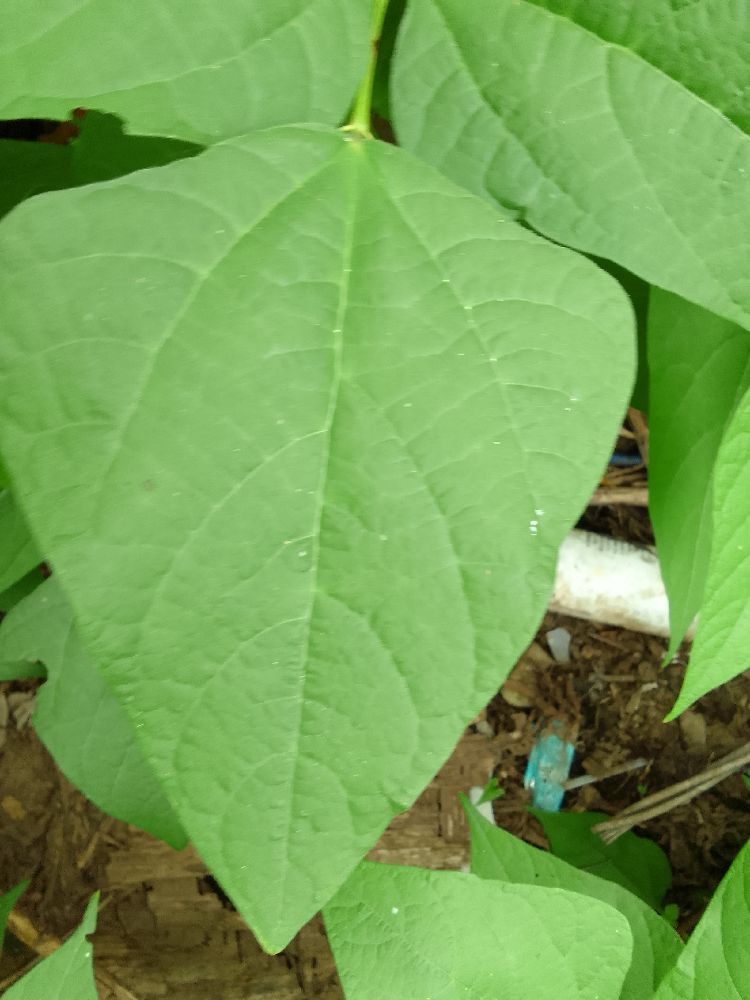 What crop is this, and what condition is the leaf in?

common bean, healthy
